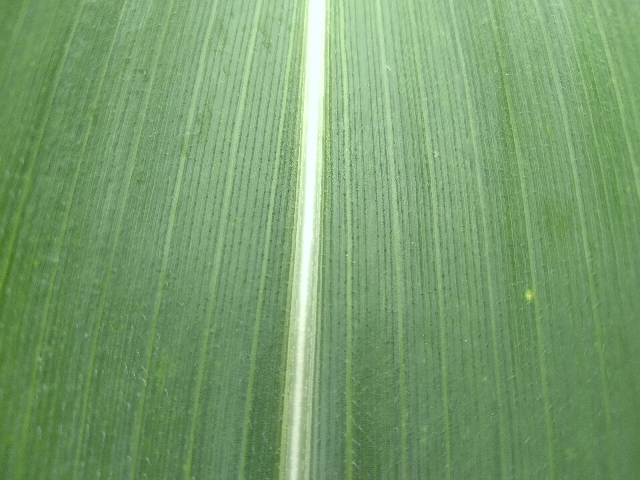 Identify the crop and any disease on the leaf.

maize, healthy
